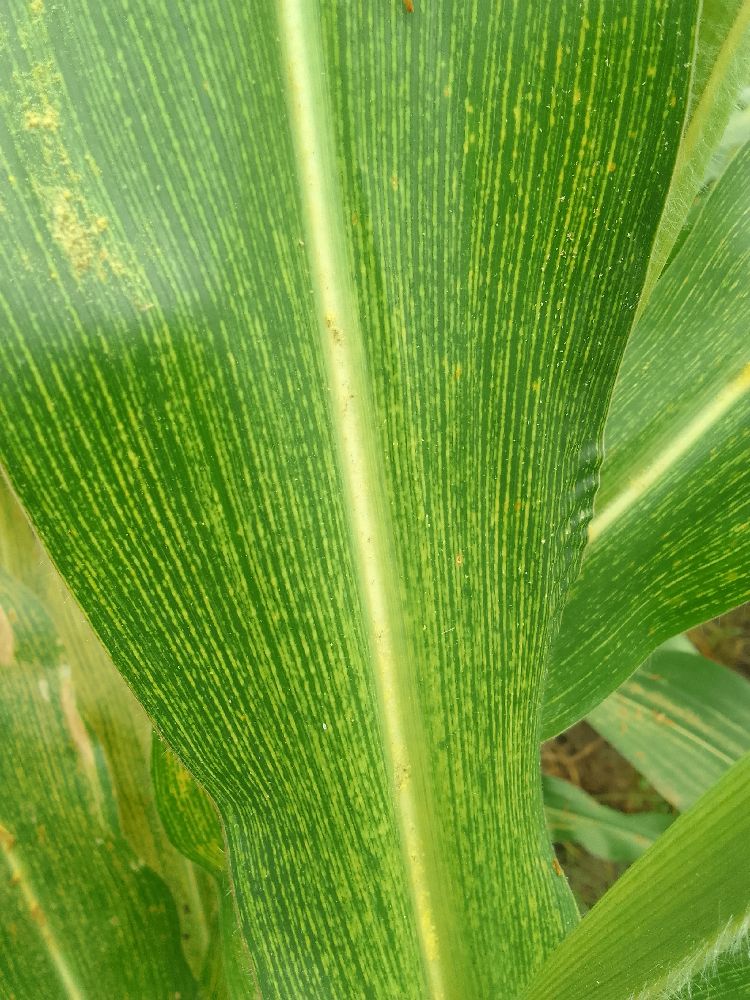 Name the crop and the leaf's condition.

maize, maize streak virus
